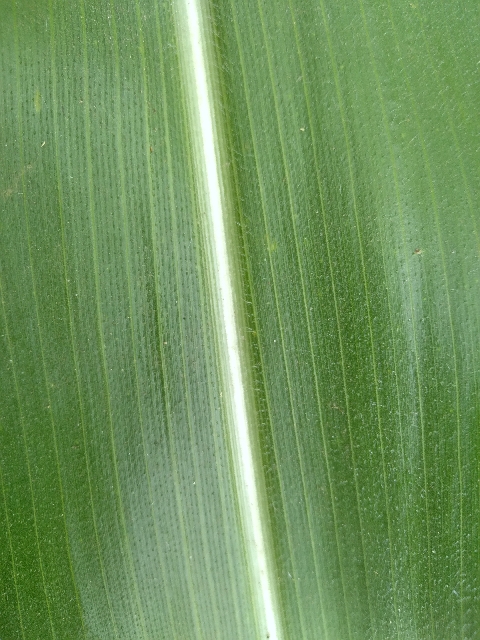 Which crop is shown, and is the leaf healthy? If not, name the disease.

maize, healthy
